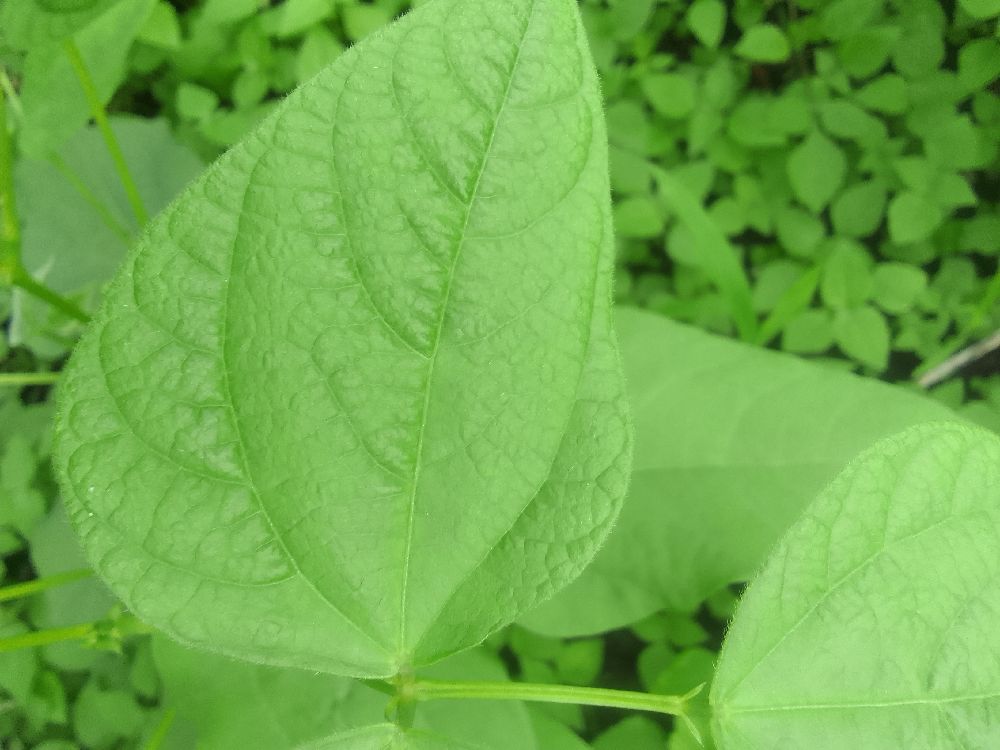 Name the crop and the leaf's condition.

common bean, healthy
